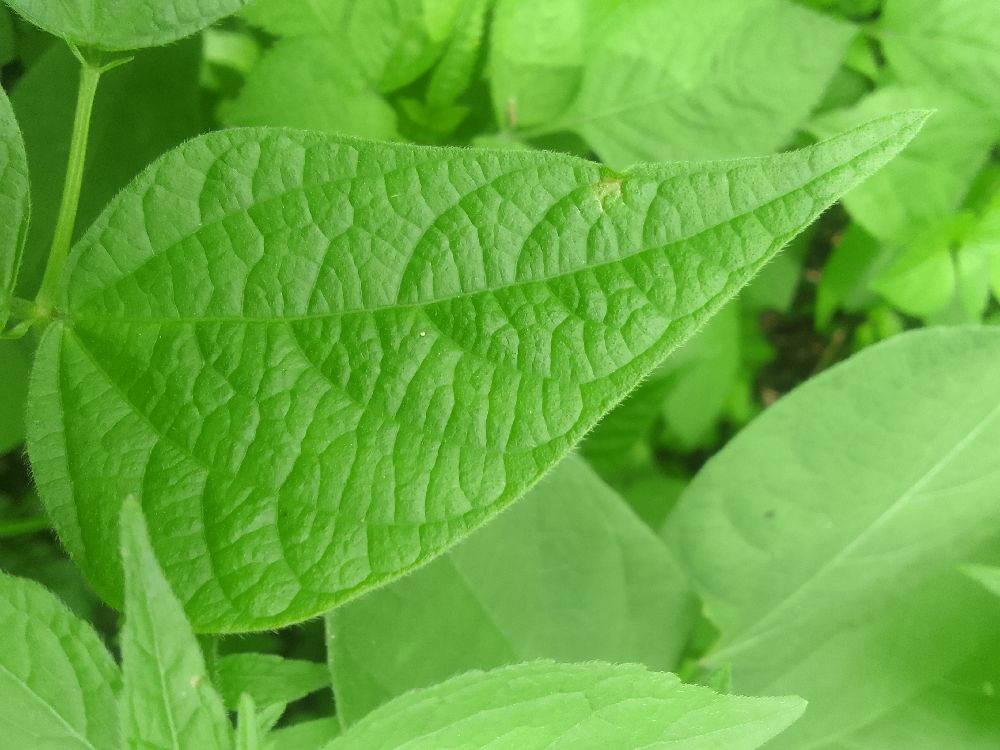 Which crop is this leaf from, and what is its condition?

common bean, healthy
